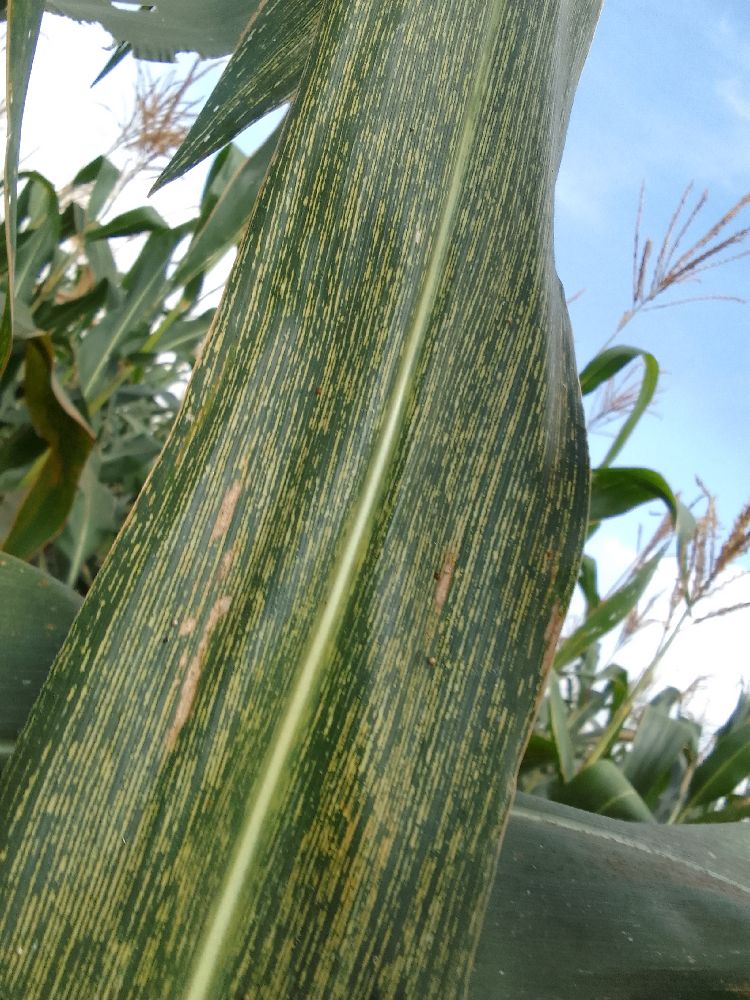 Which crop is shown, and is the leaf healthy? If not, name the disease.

maize, maize streak virus
